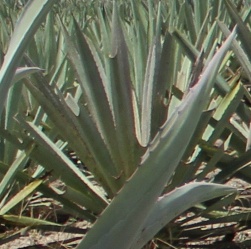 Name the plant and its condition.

agave, spotted
